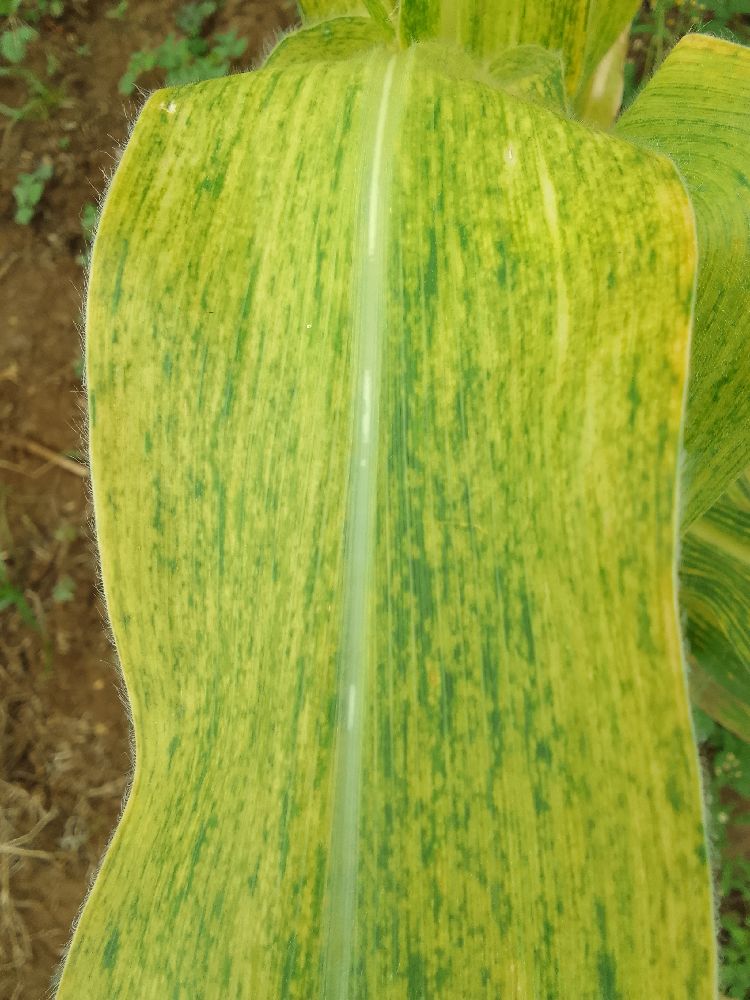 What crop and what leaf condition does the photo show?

maize, maize lethal necrosis
